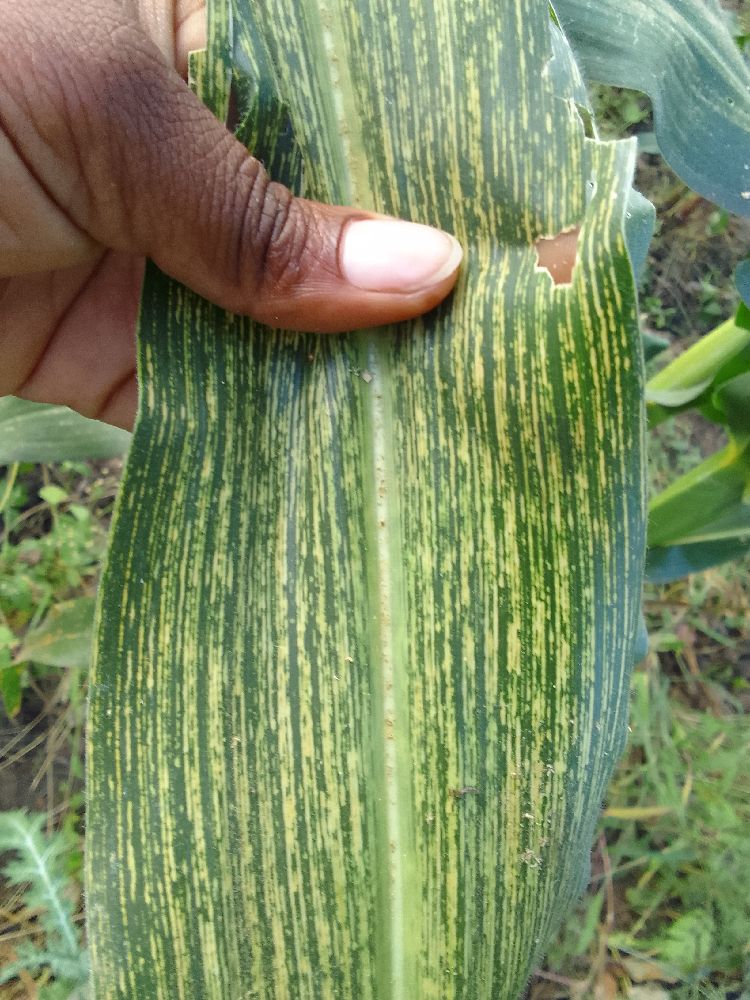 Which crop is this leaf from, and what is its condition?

maize, maize streak virus
